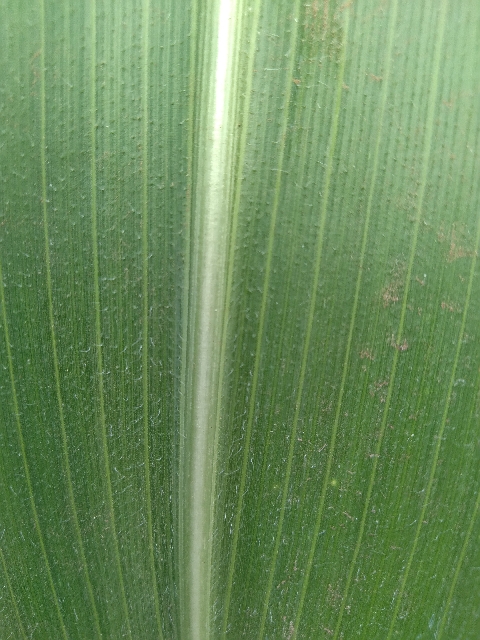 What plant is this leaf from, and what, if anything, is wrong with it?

maize, healthy
